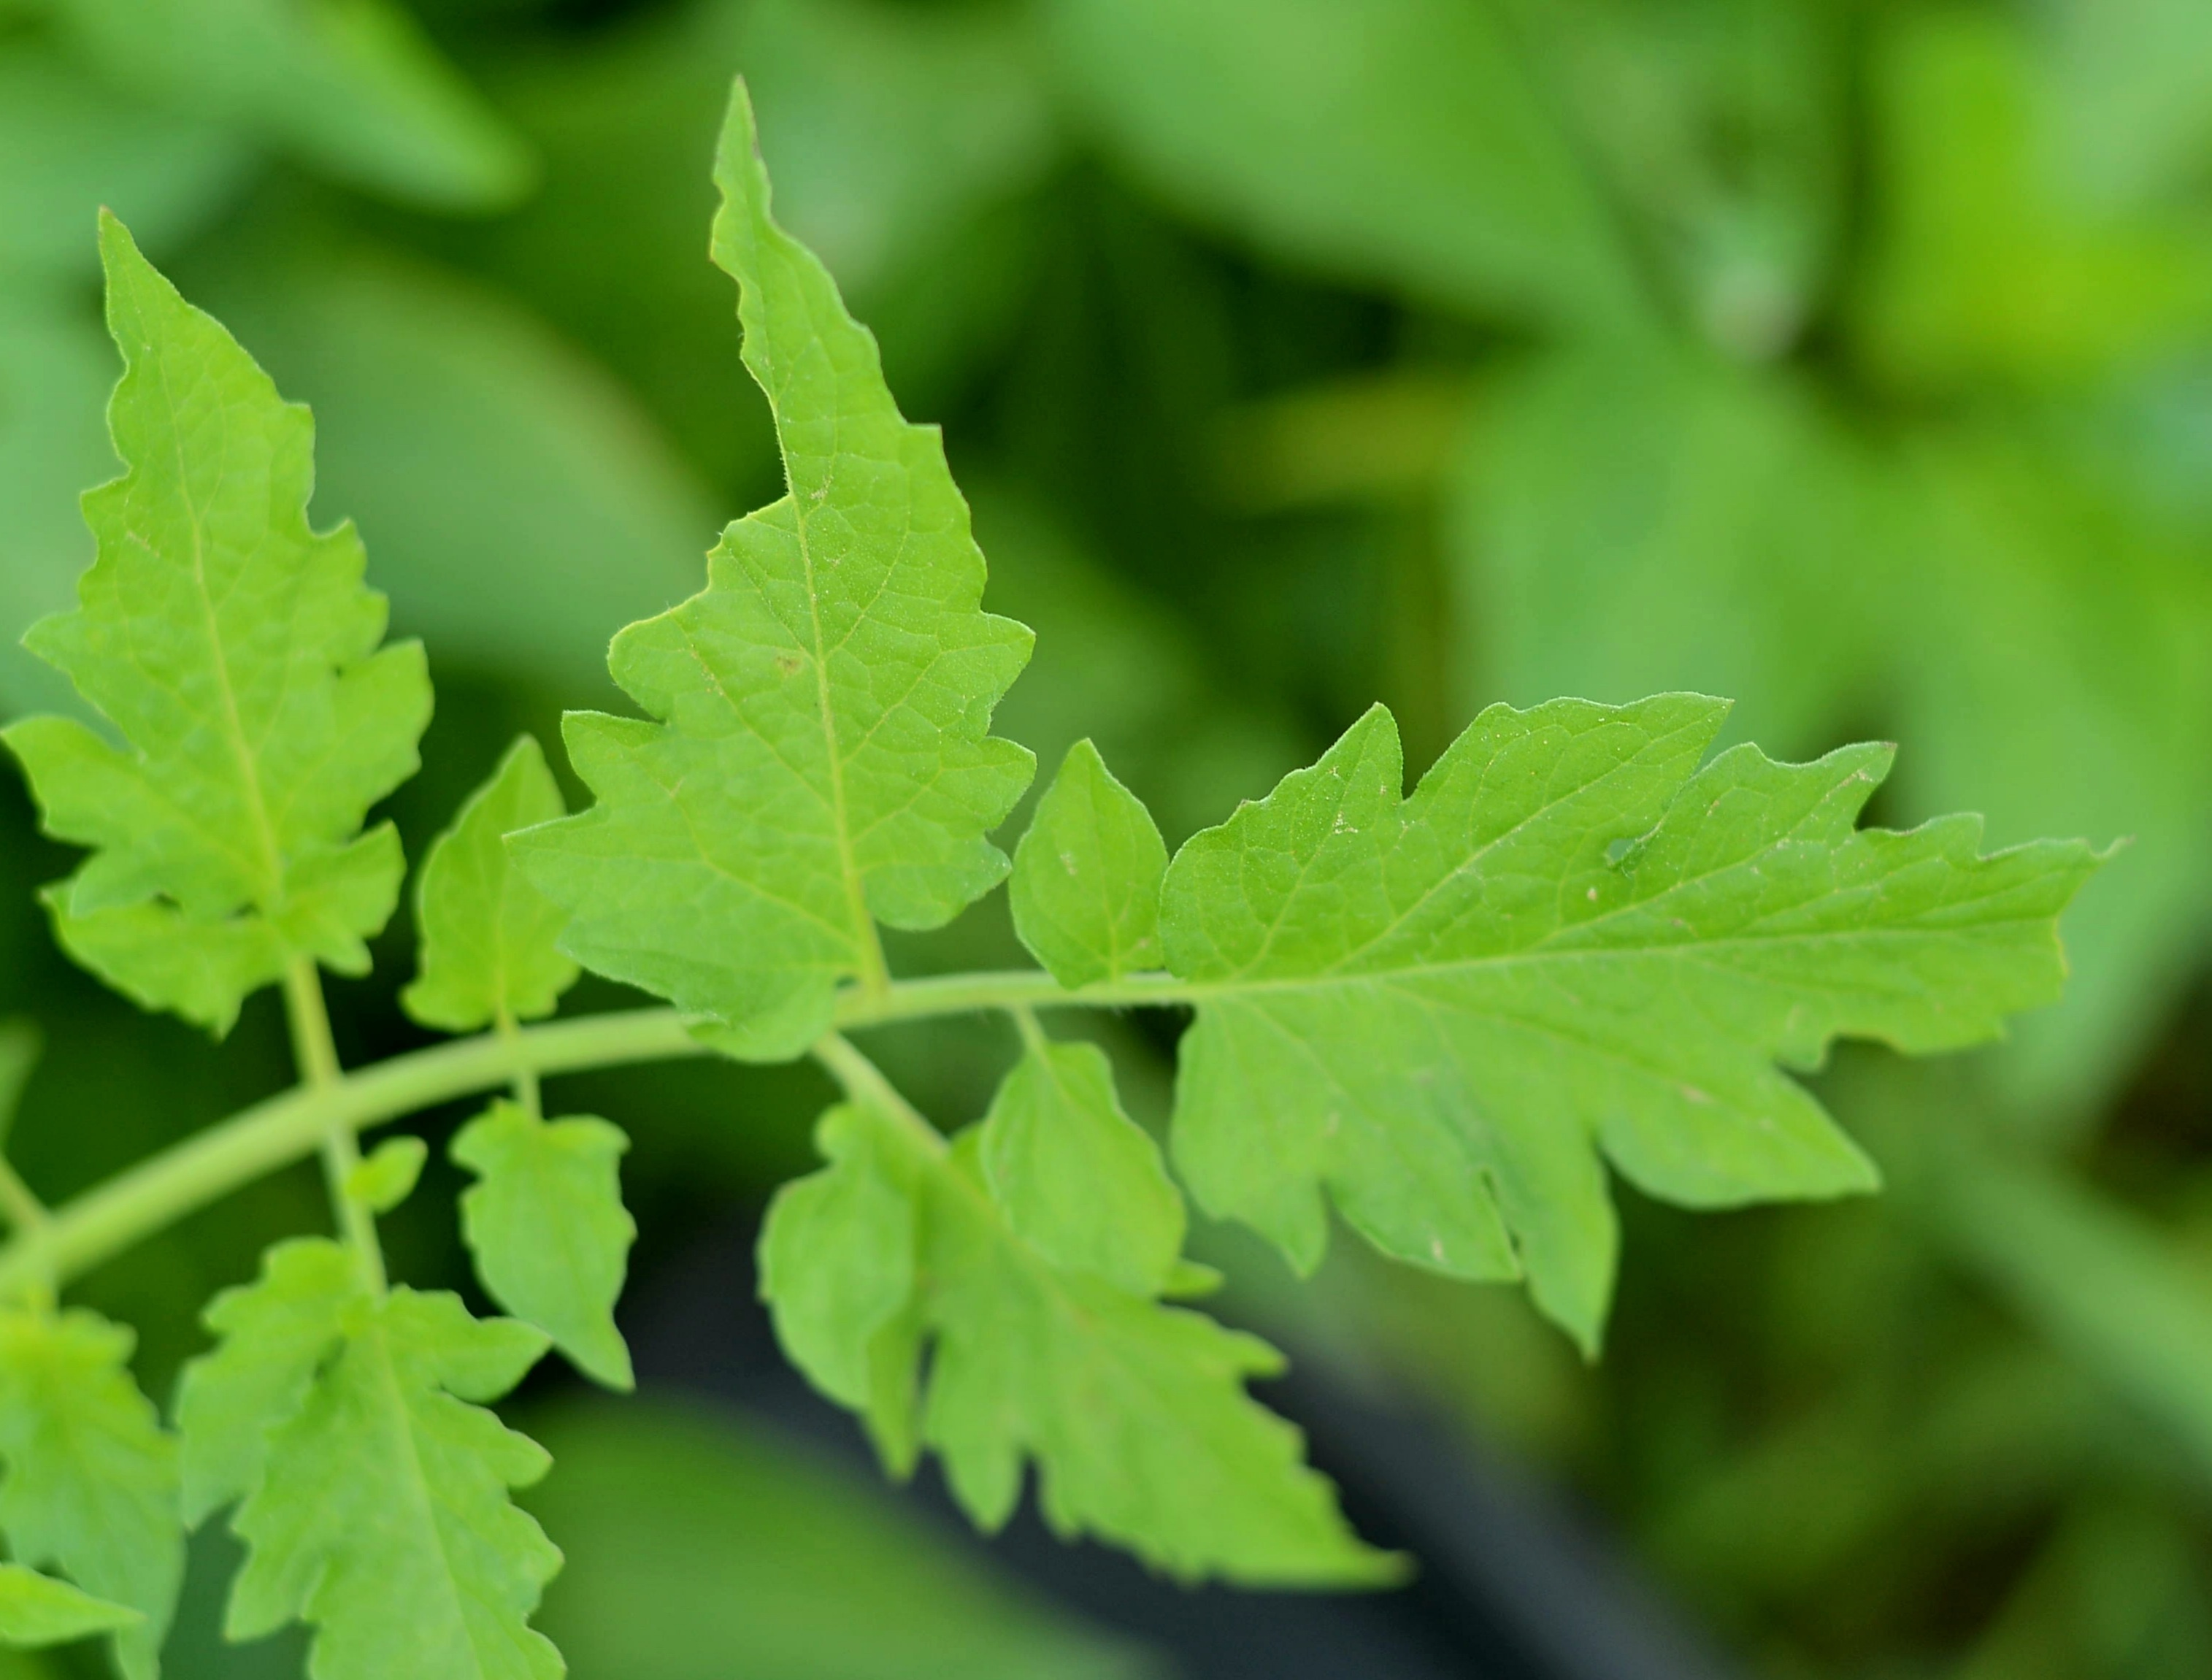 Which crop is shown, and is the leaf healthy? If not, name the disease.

tomato, healthy
